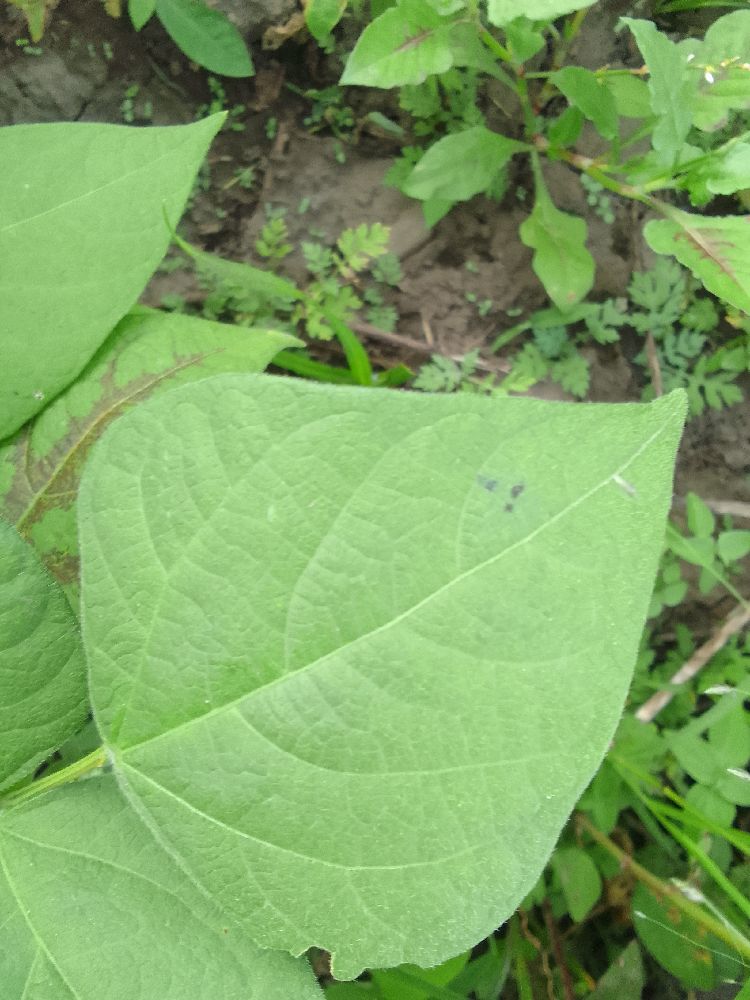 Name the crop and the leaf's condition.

common bean, healthy
